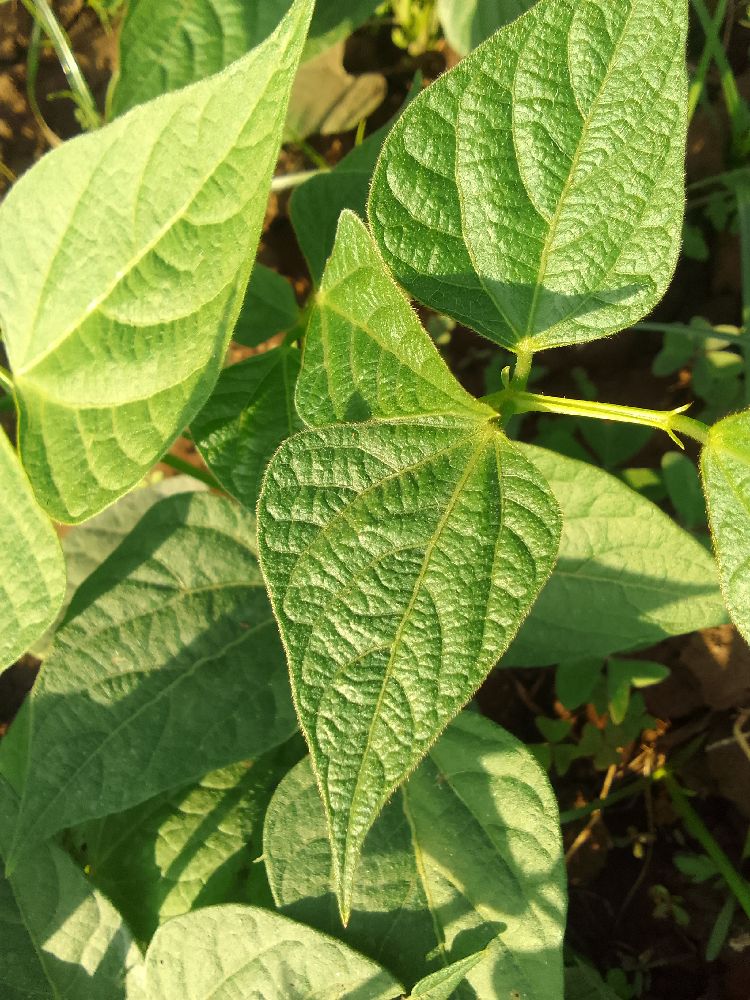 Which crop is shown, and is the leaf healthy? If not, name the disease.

common bean, healthy
